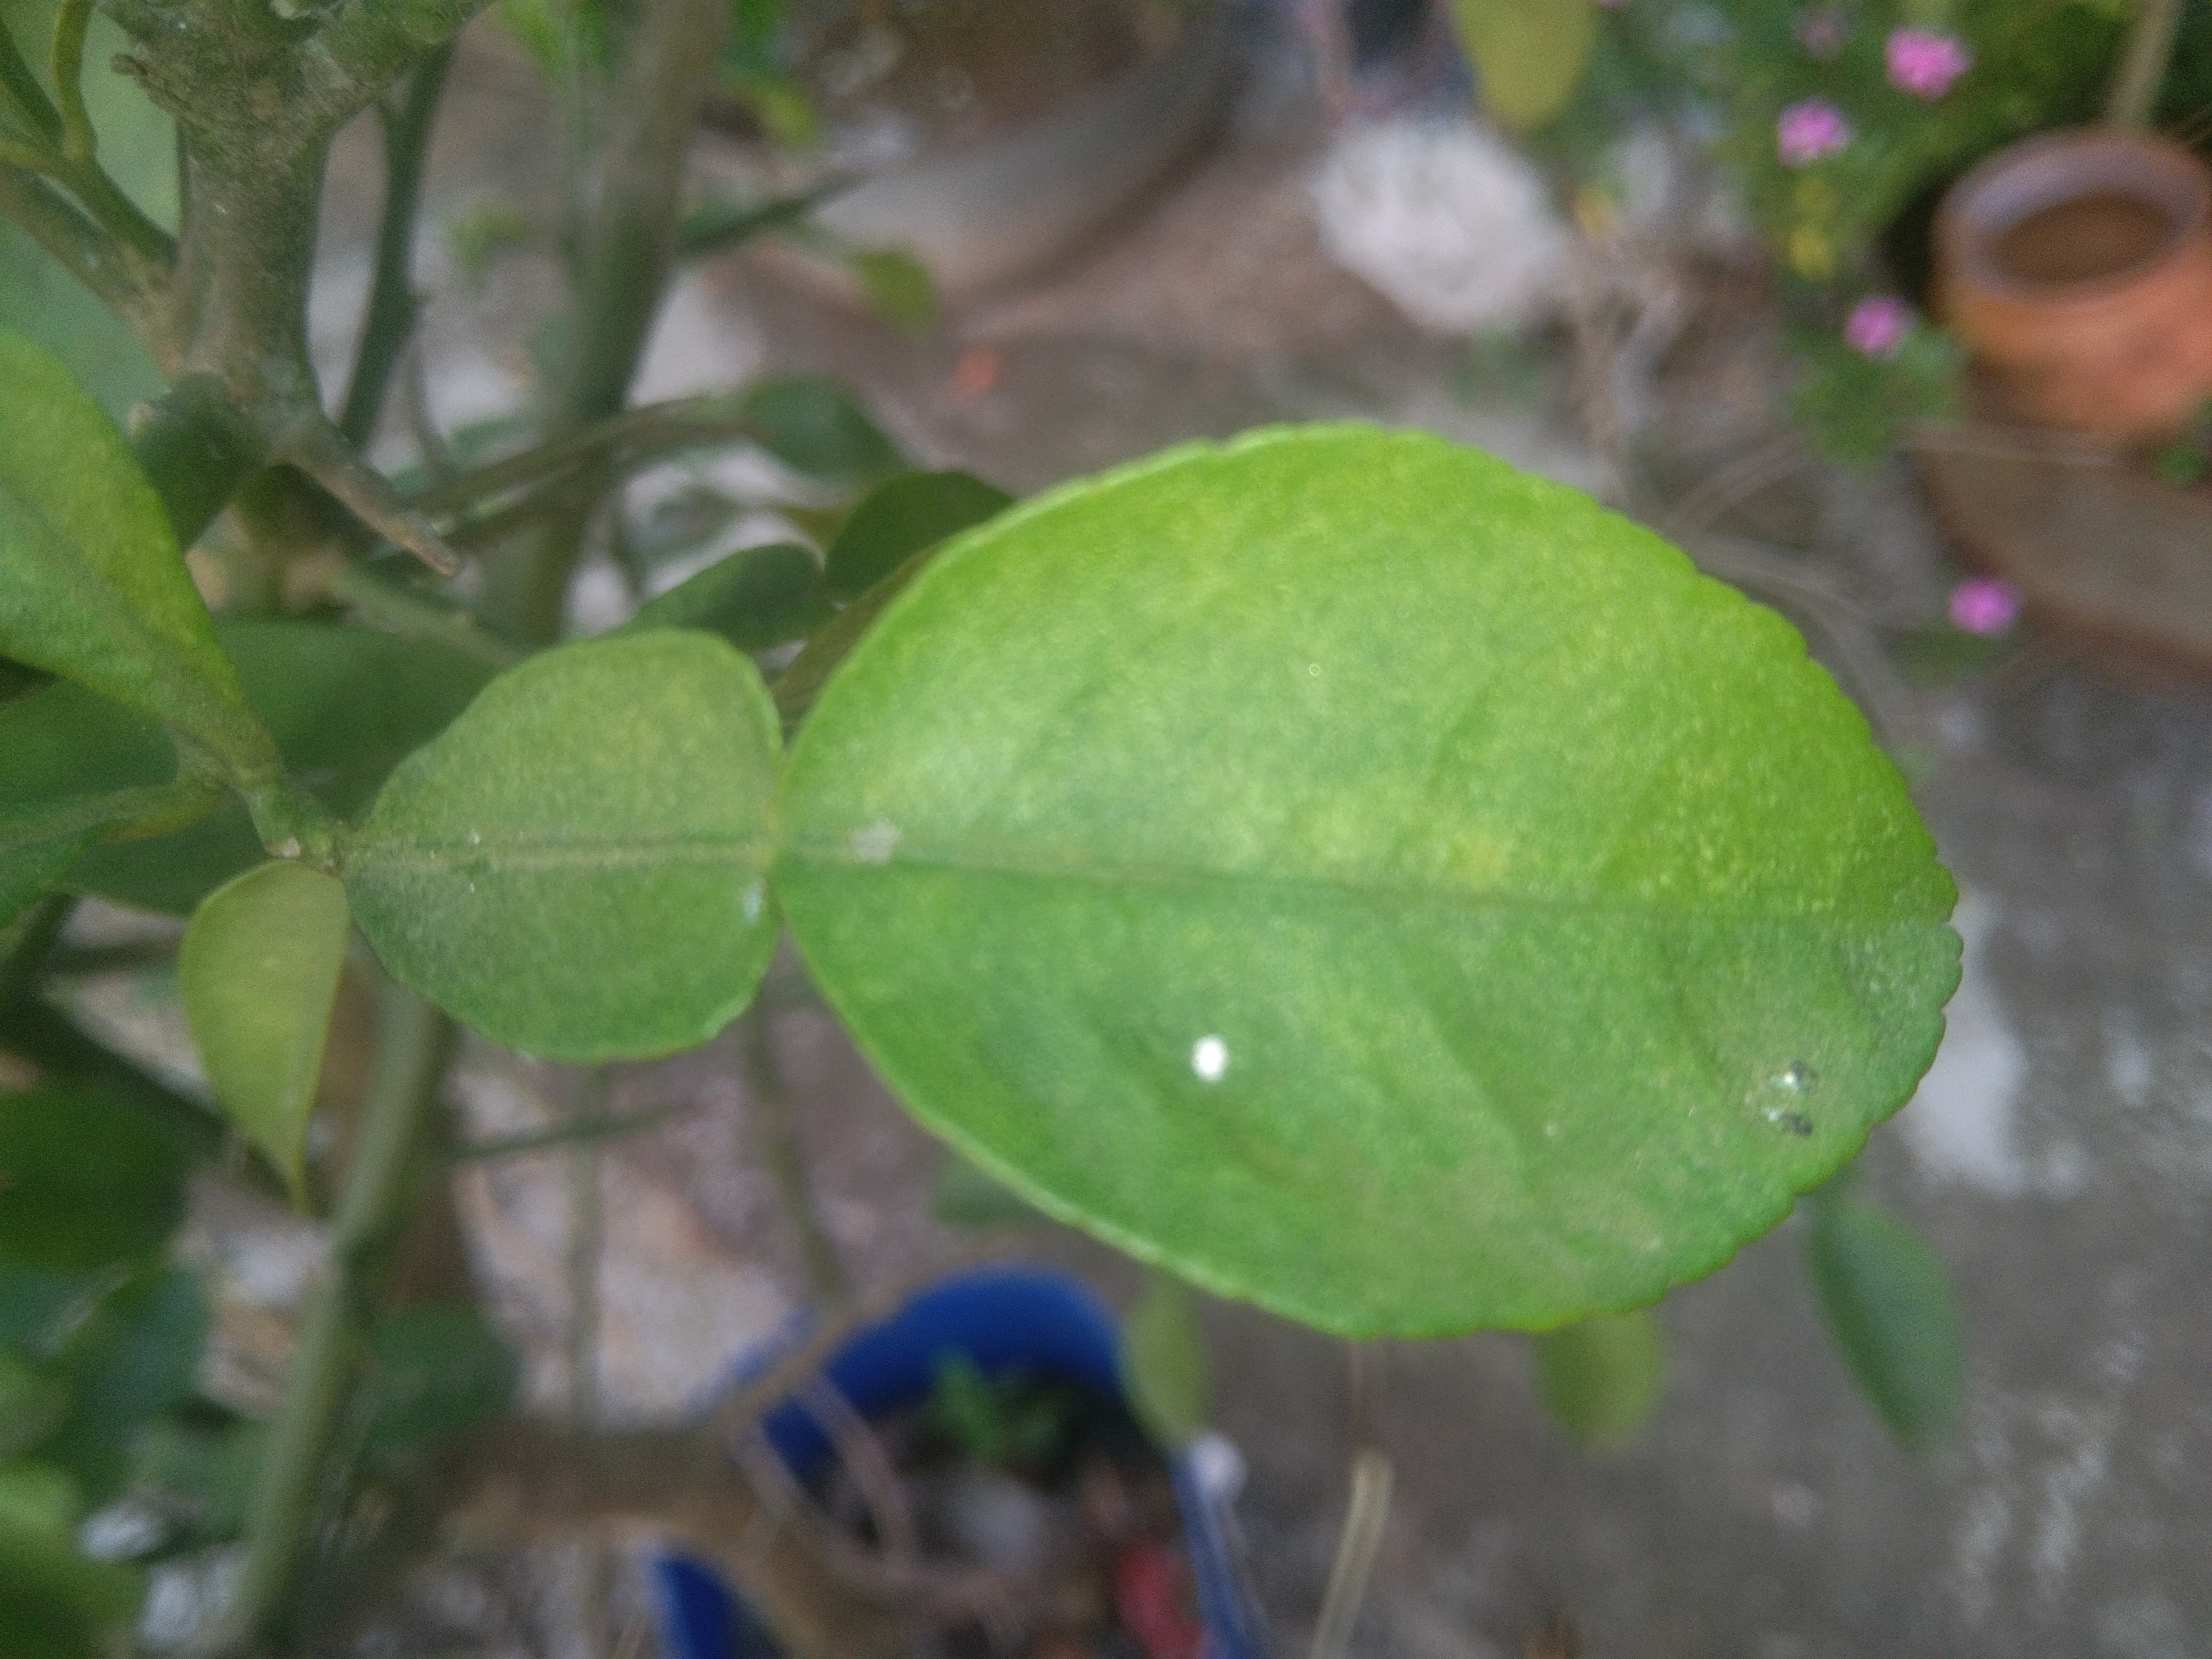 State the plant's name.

lemon
